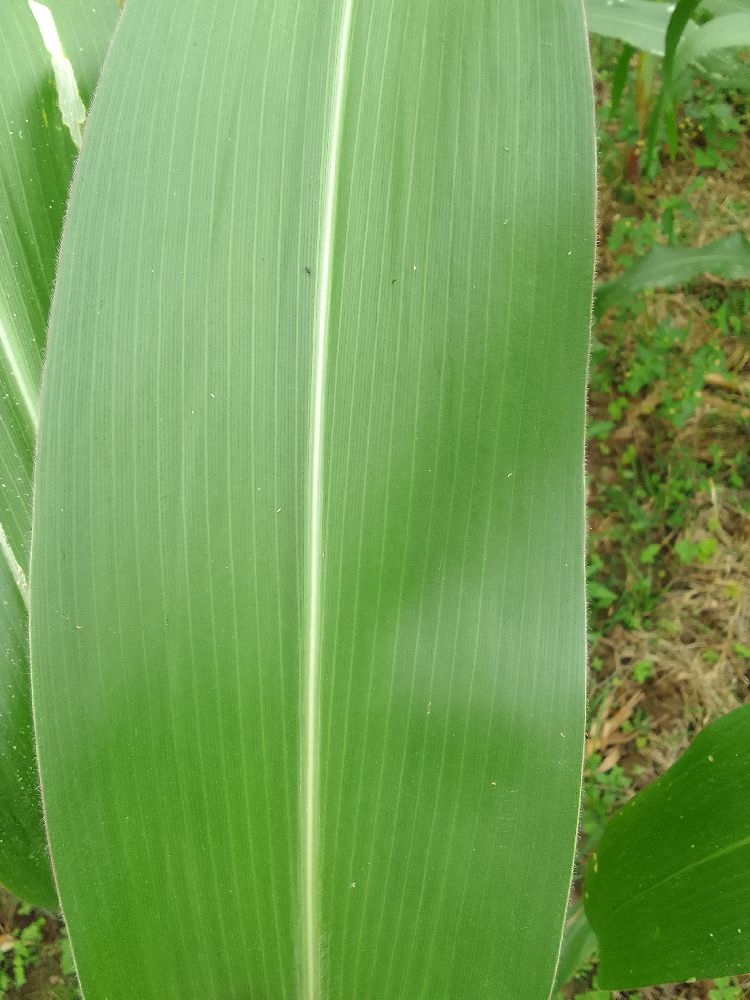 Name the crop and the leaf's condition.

maize, healthy
